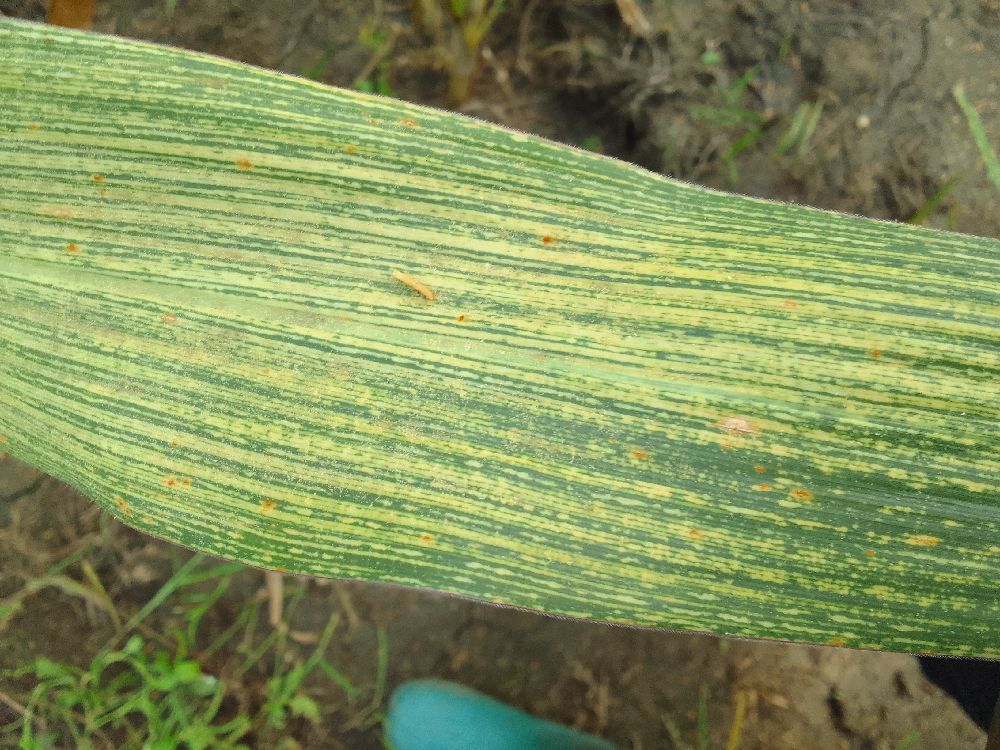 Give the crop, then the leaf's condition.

maize, maize streak virus
